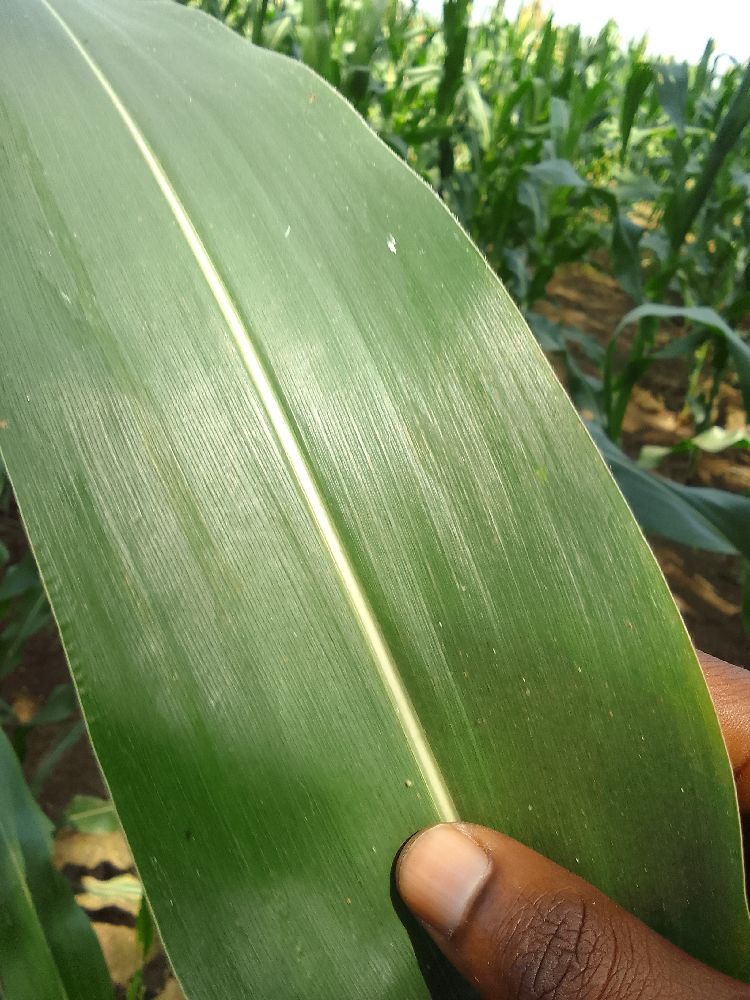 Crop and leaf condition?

maize, healthy
